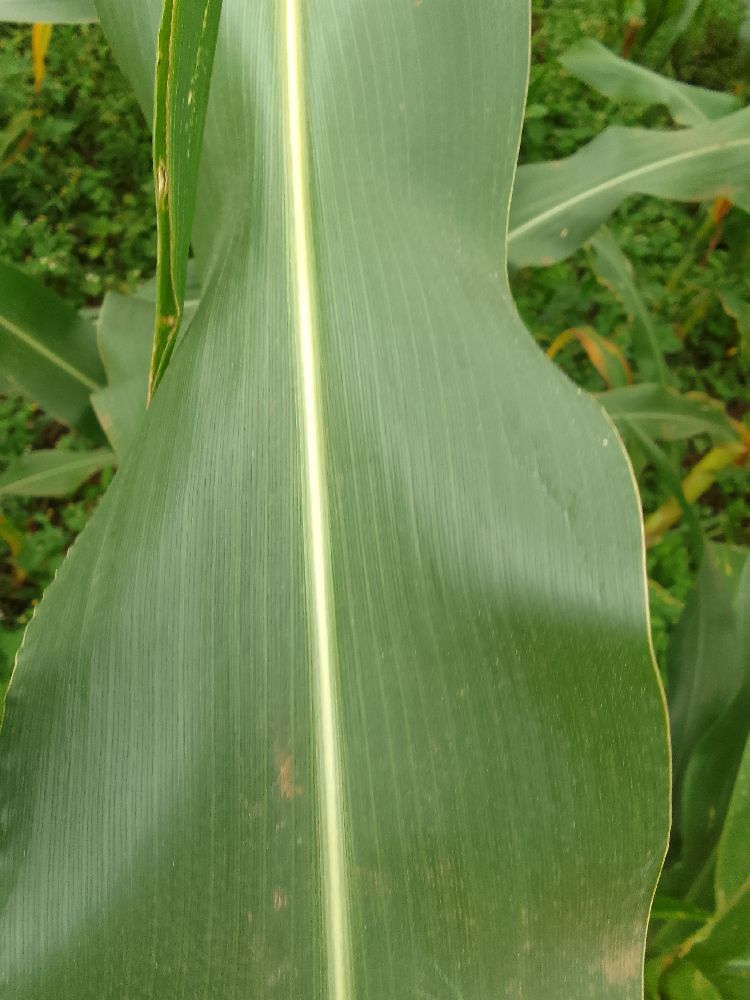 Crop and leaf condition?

maize, healthy
